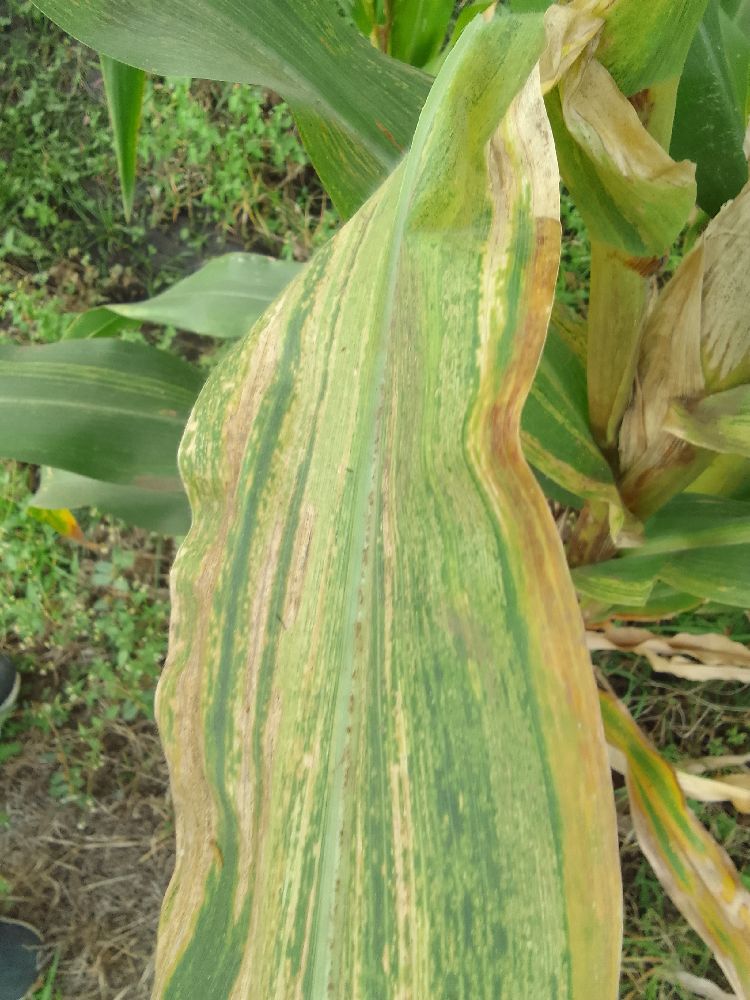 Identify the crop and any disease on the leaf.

maize, maize lethal necrosis
